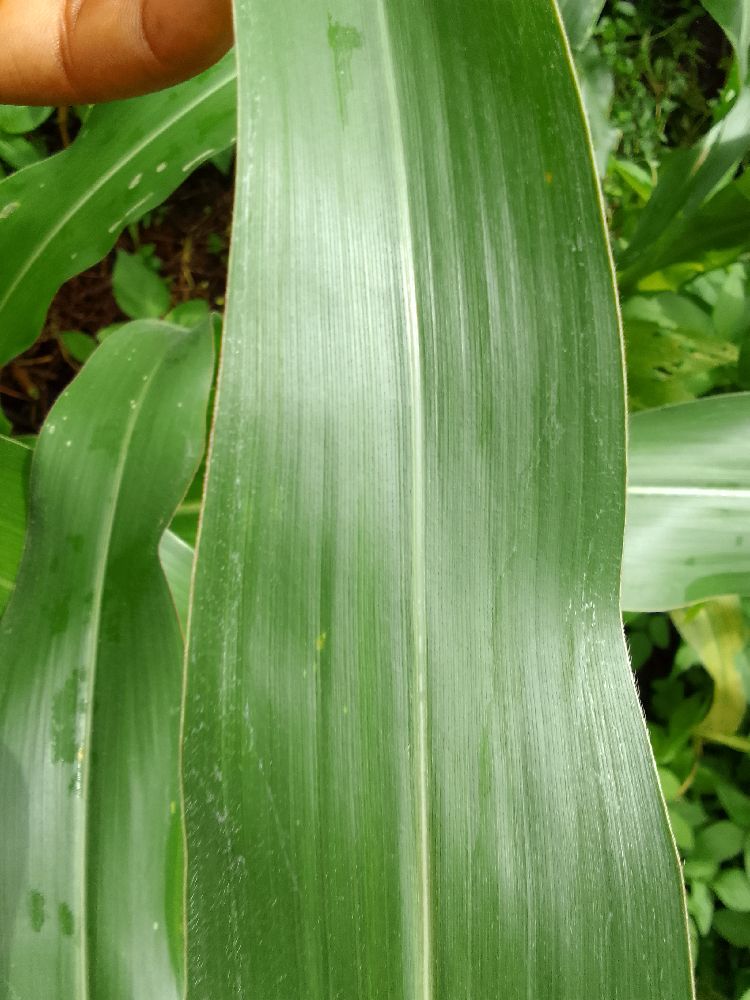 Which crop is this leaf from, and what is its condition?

maize, healthy
